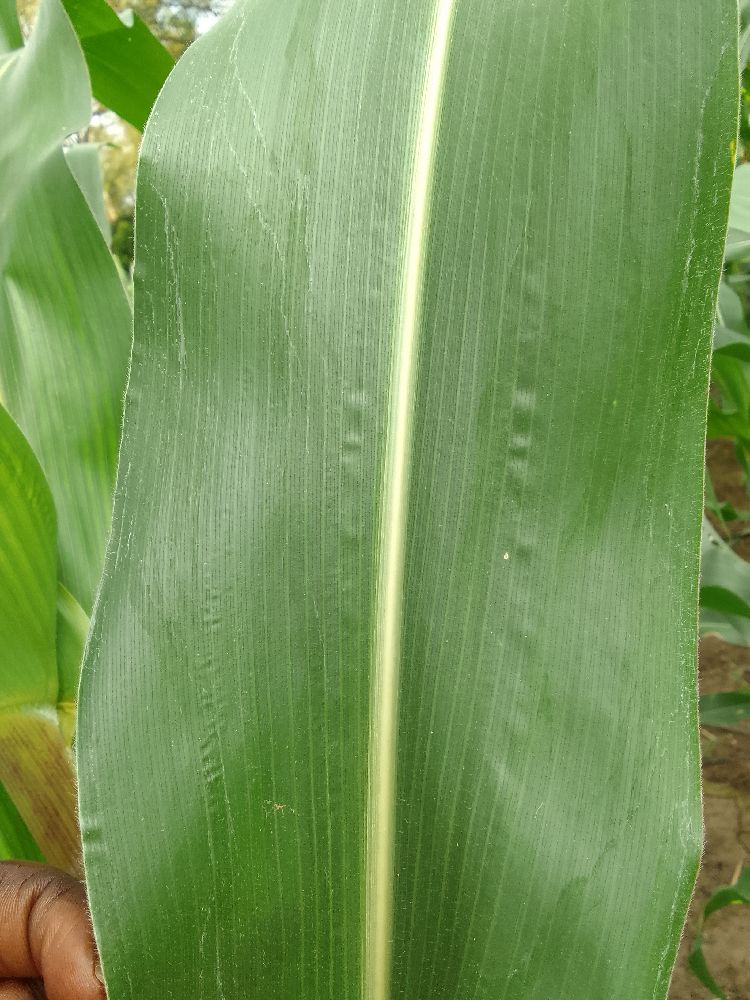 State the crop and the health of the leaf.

maize, healthy
